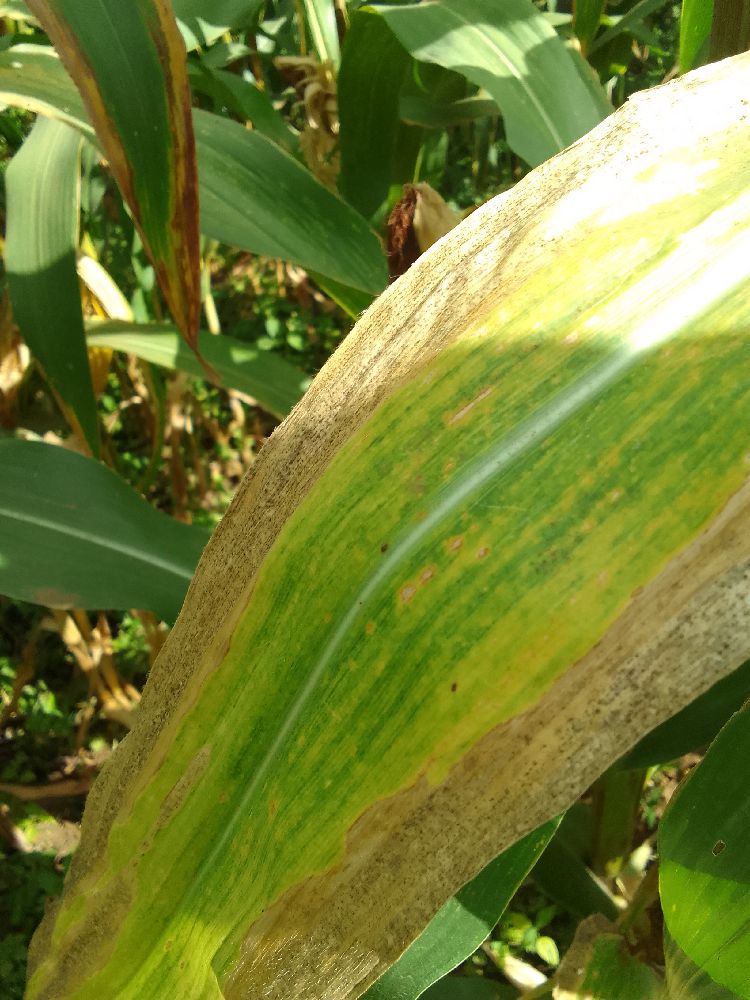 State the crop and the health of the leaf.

maize, maize lethal necrosis
